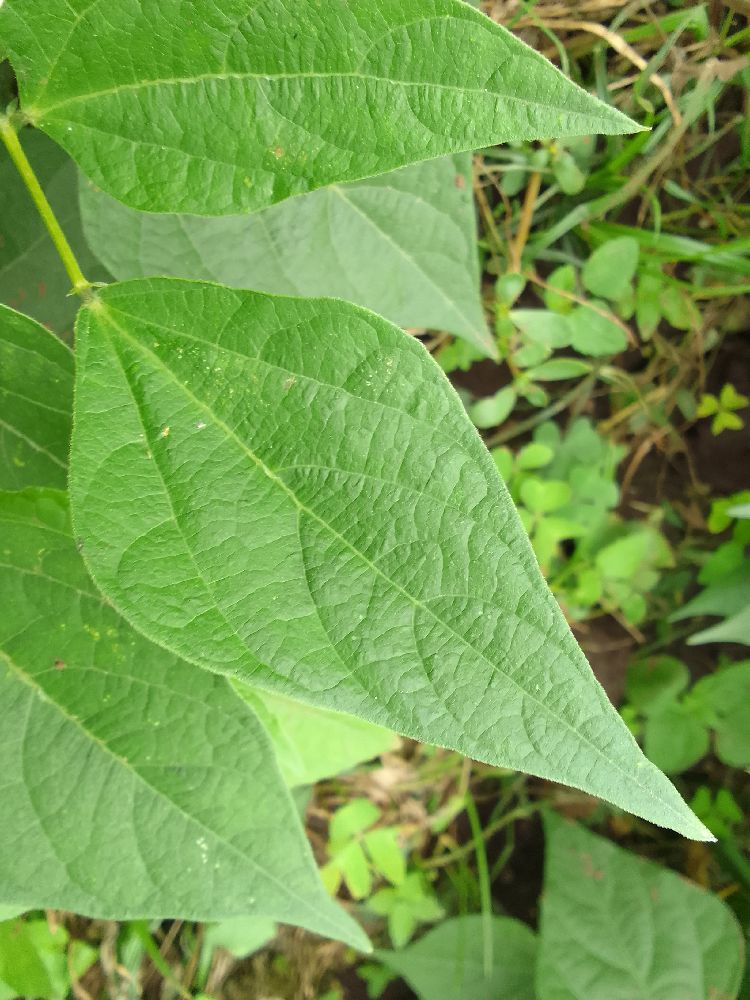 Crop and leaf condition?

common bean, healthy
